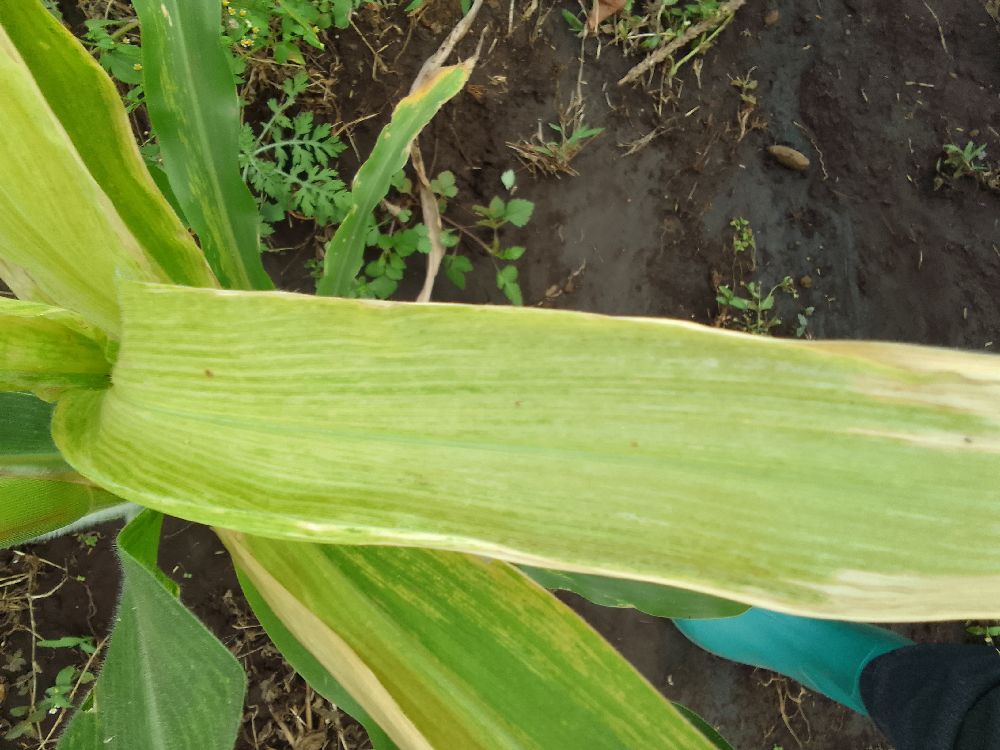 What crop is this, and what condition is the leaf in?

maize, maize lethal necrosis
